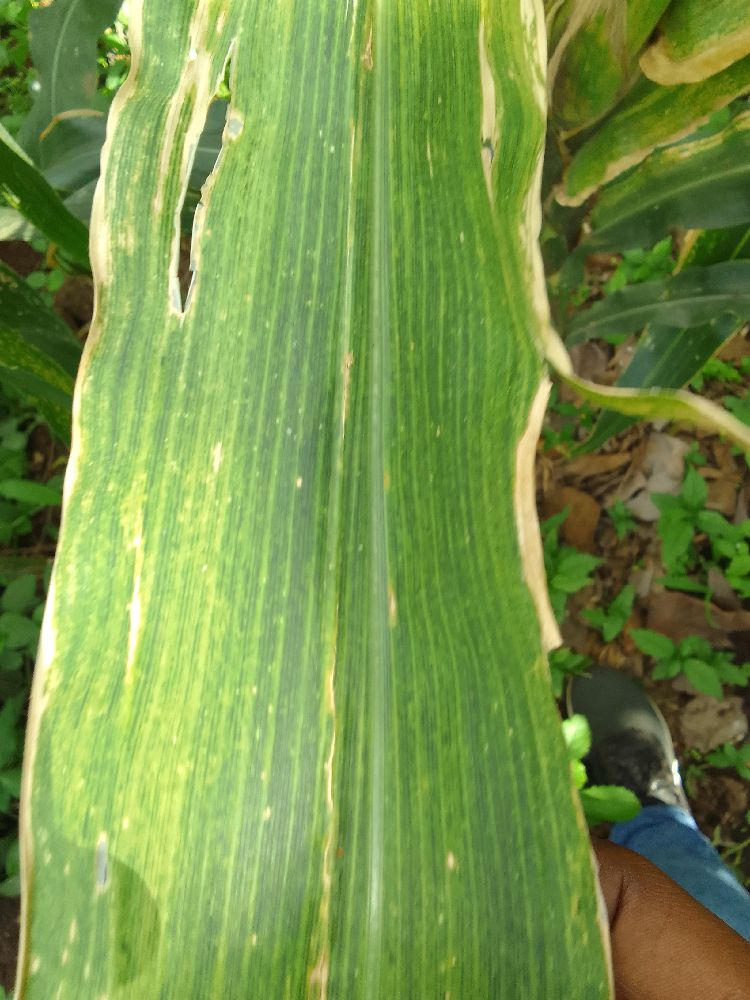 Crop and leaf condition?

maize, maize lethal necrosis
